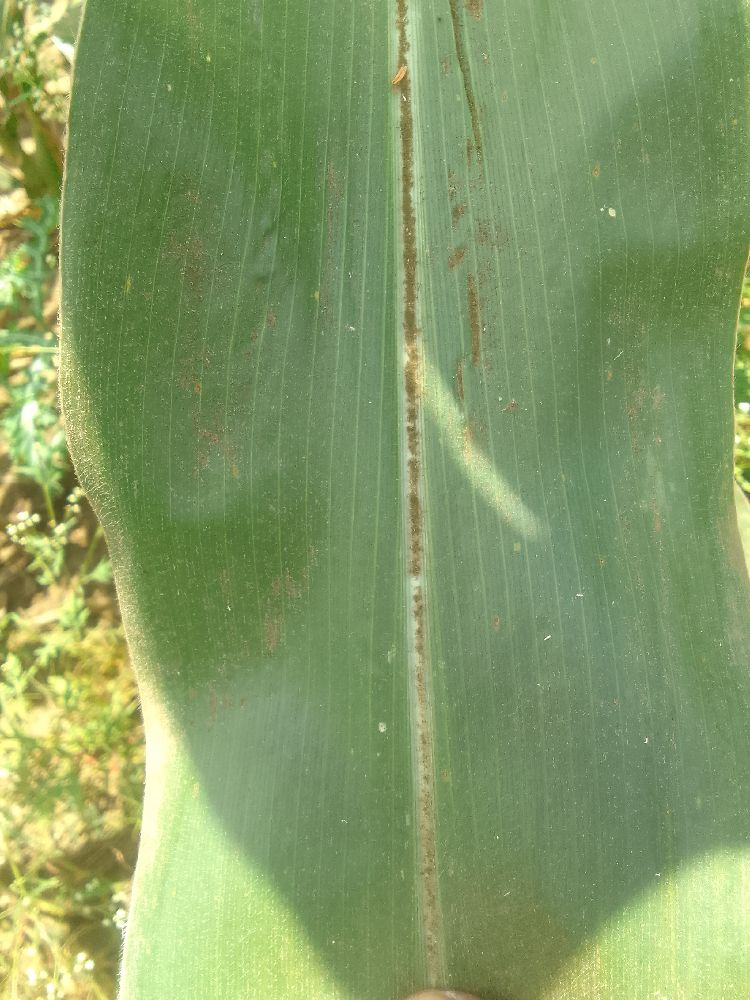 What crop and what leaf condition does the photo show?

maize, healthy
